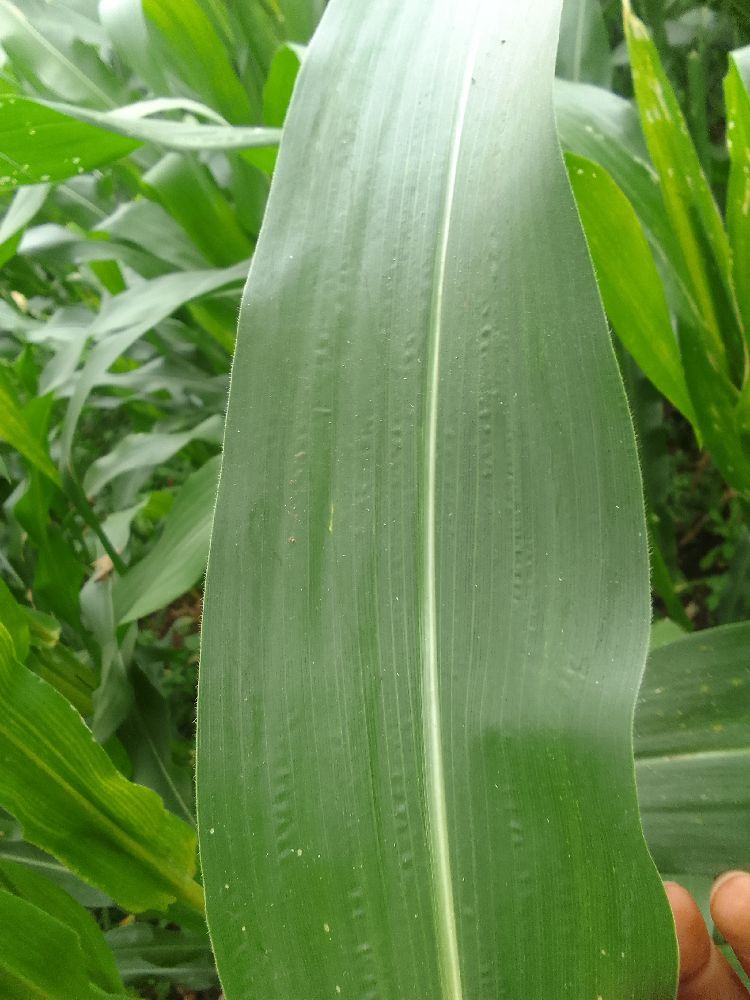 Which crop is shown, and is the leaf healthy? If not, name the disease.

maize, healthy
